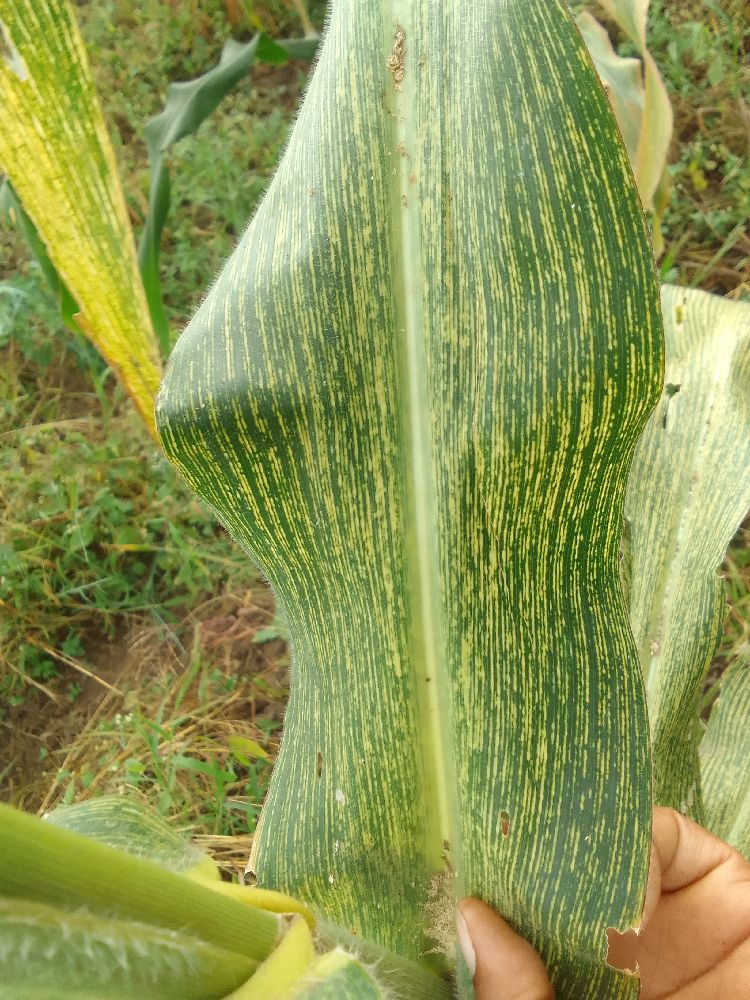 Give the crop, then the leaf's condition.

maize, maize streak virus
